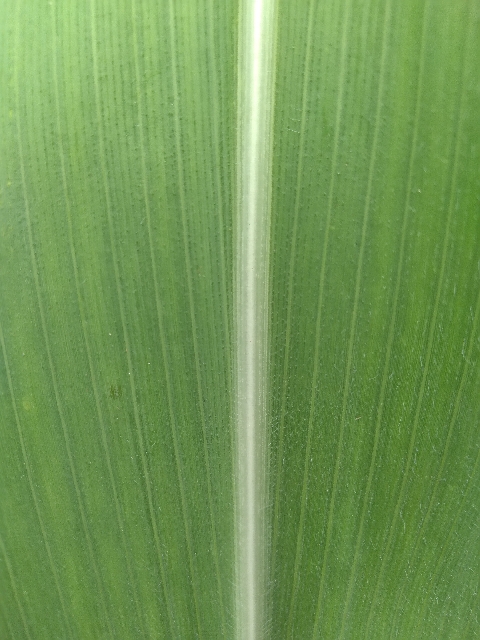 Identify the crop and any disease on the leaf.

maize, healthy
